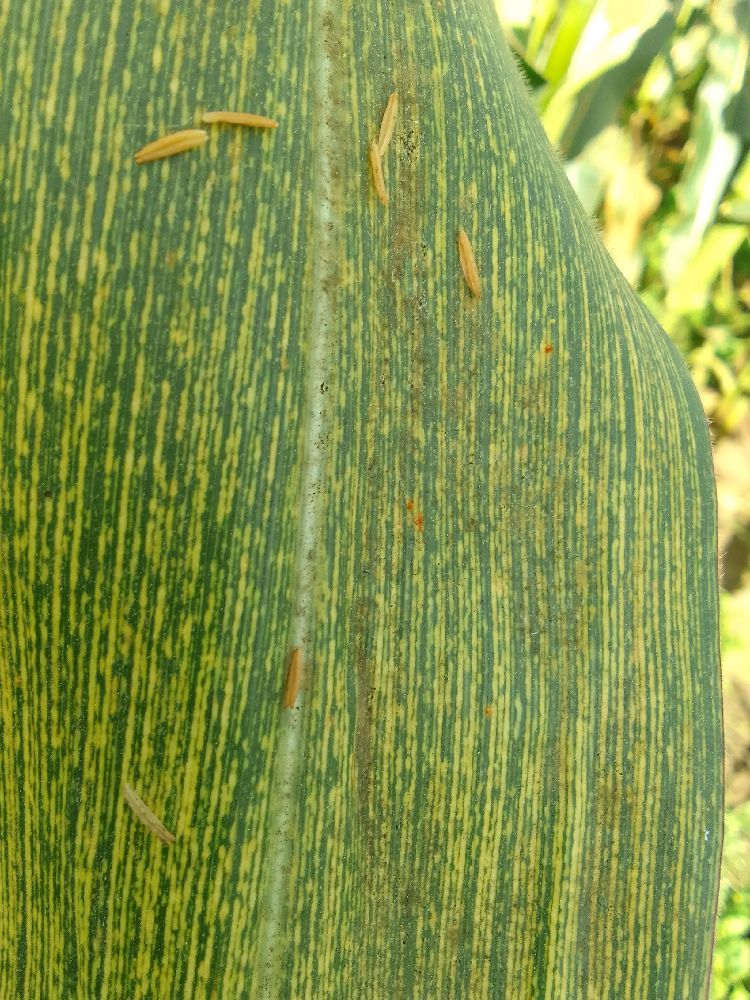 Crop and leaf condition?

maize, maize streak virus
